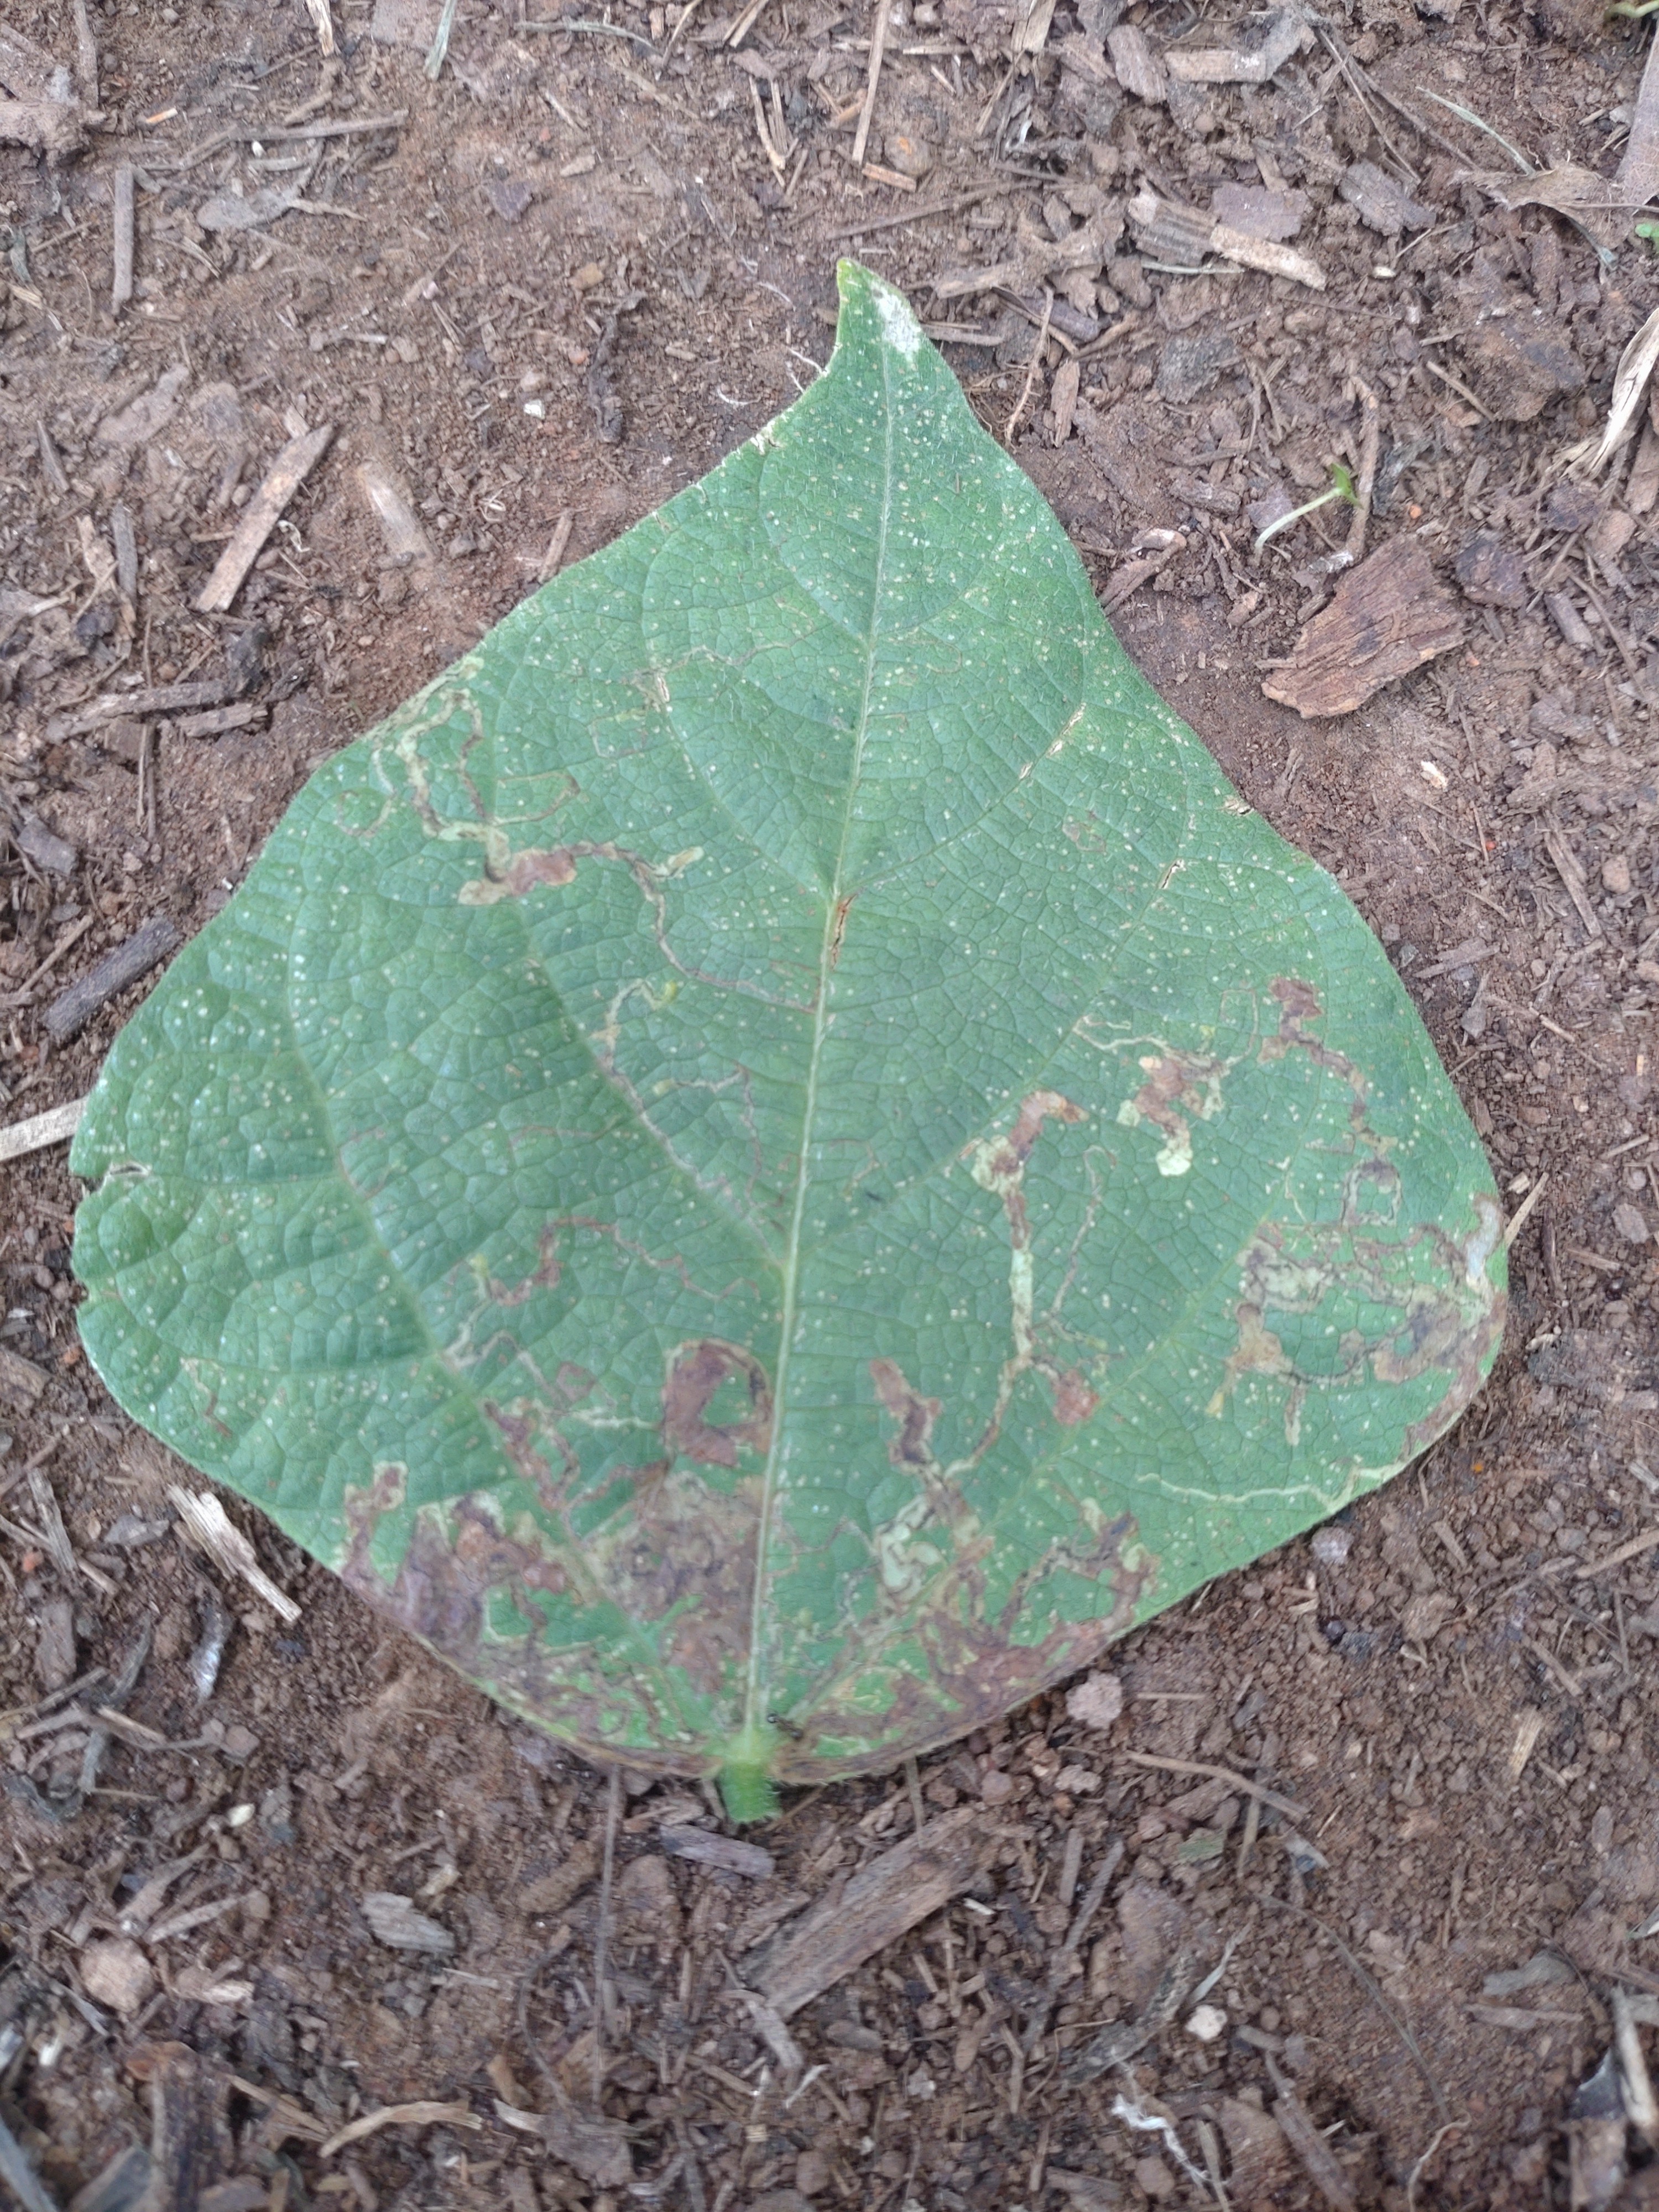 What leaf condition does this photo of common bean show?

anthracnose
